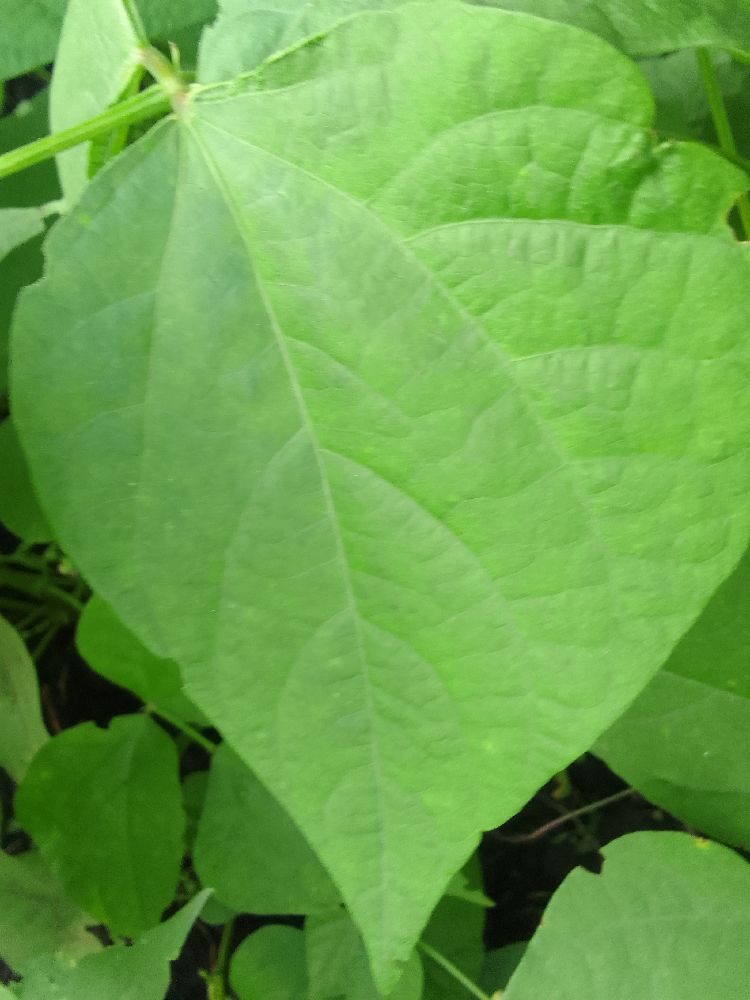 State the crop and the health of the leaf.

common bean, healthy
